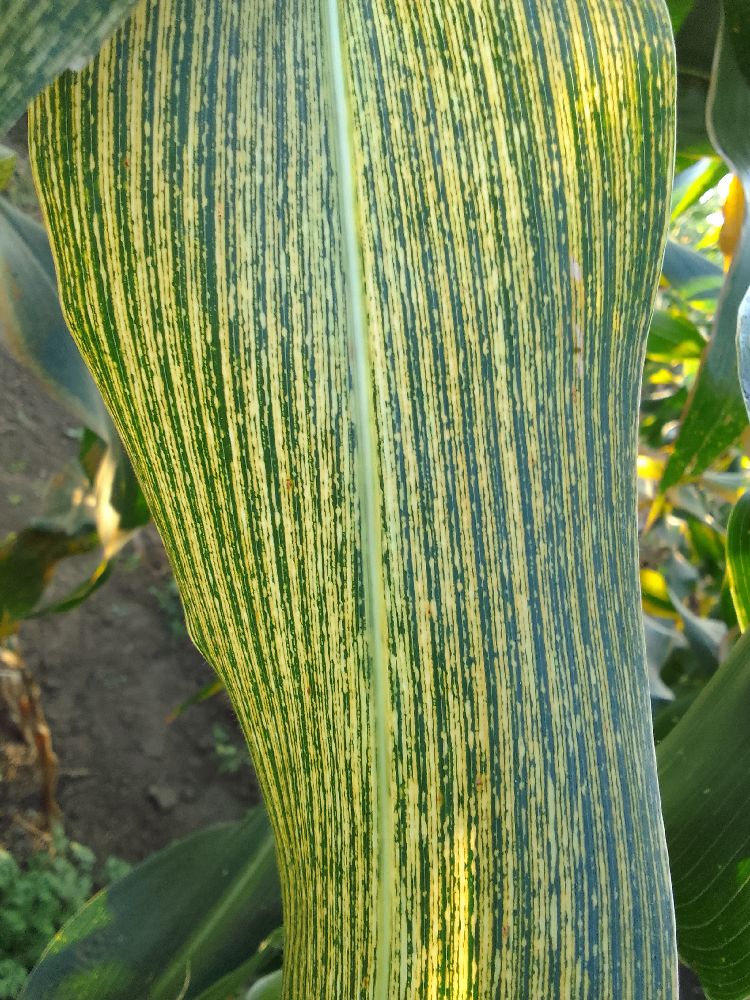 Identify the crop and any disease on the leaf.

maize, maize streak virus
